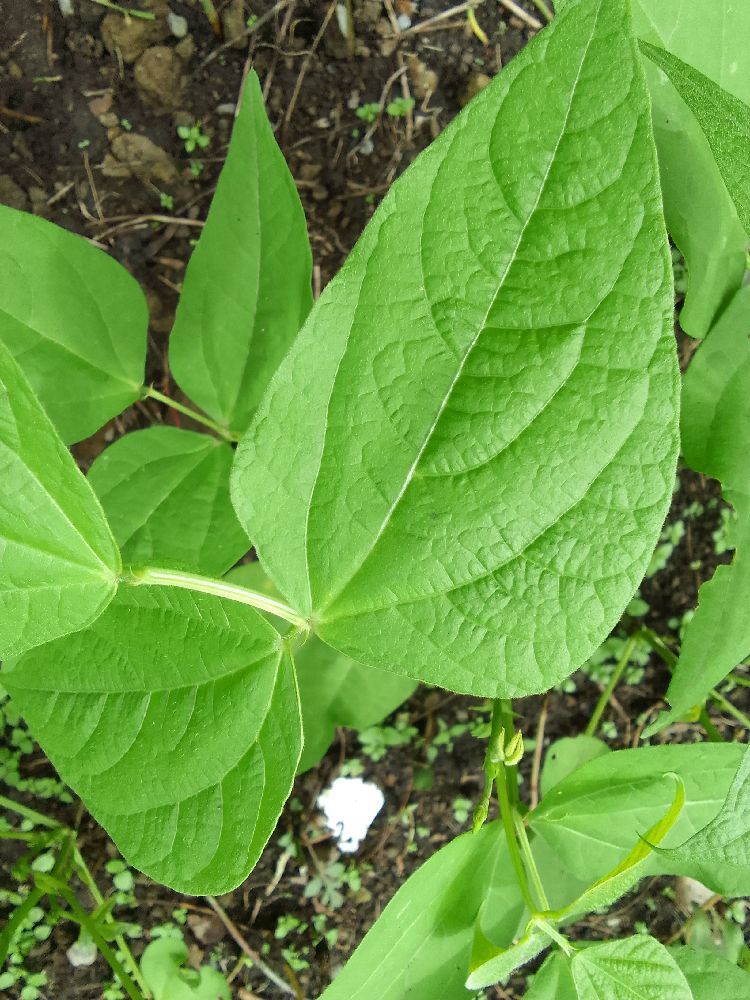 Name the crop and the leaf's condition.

common bean, healthy
